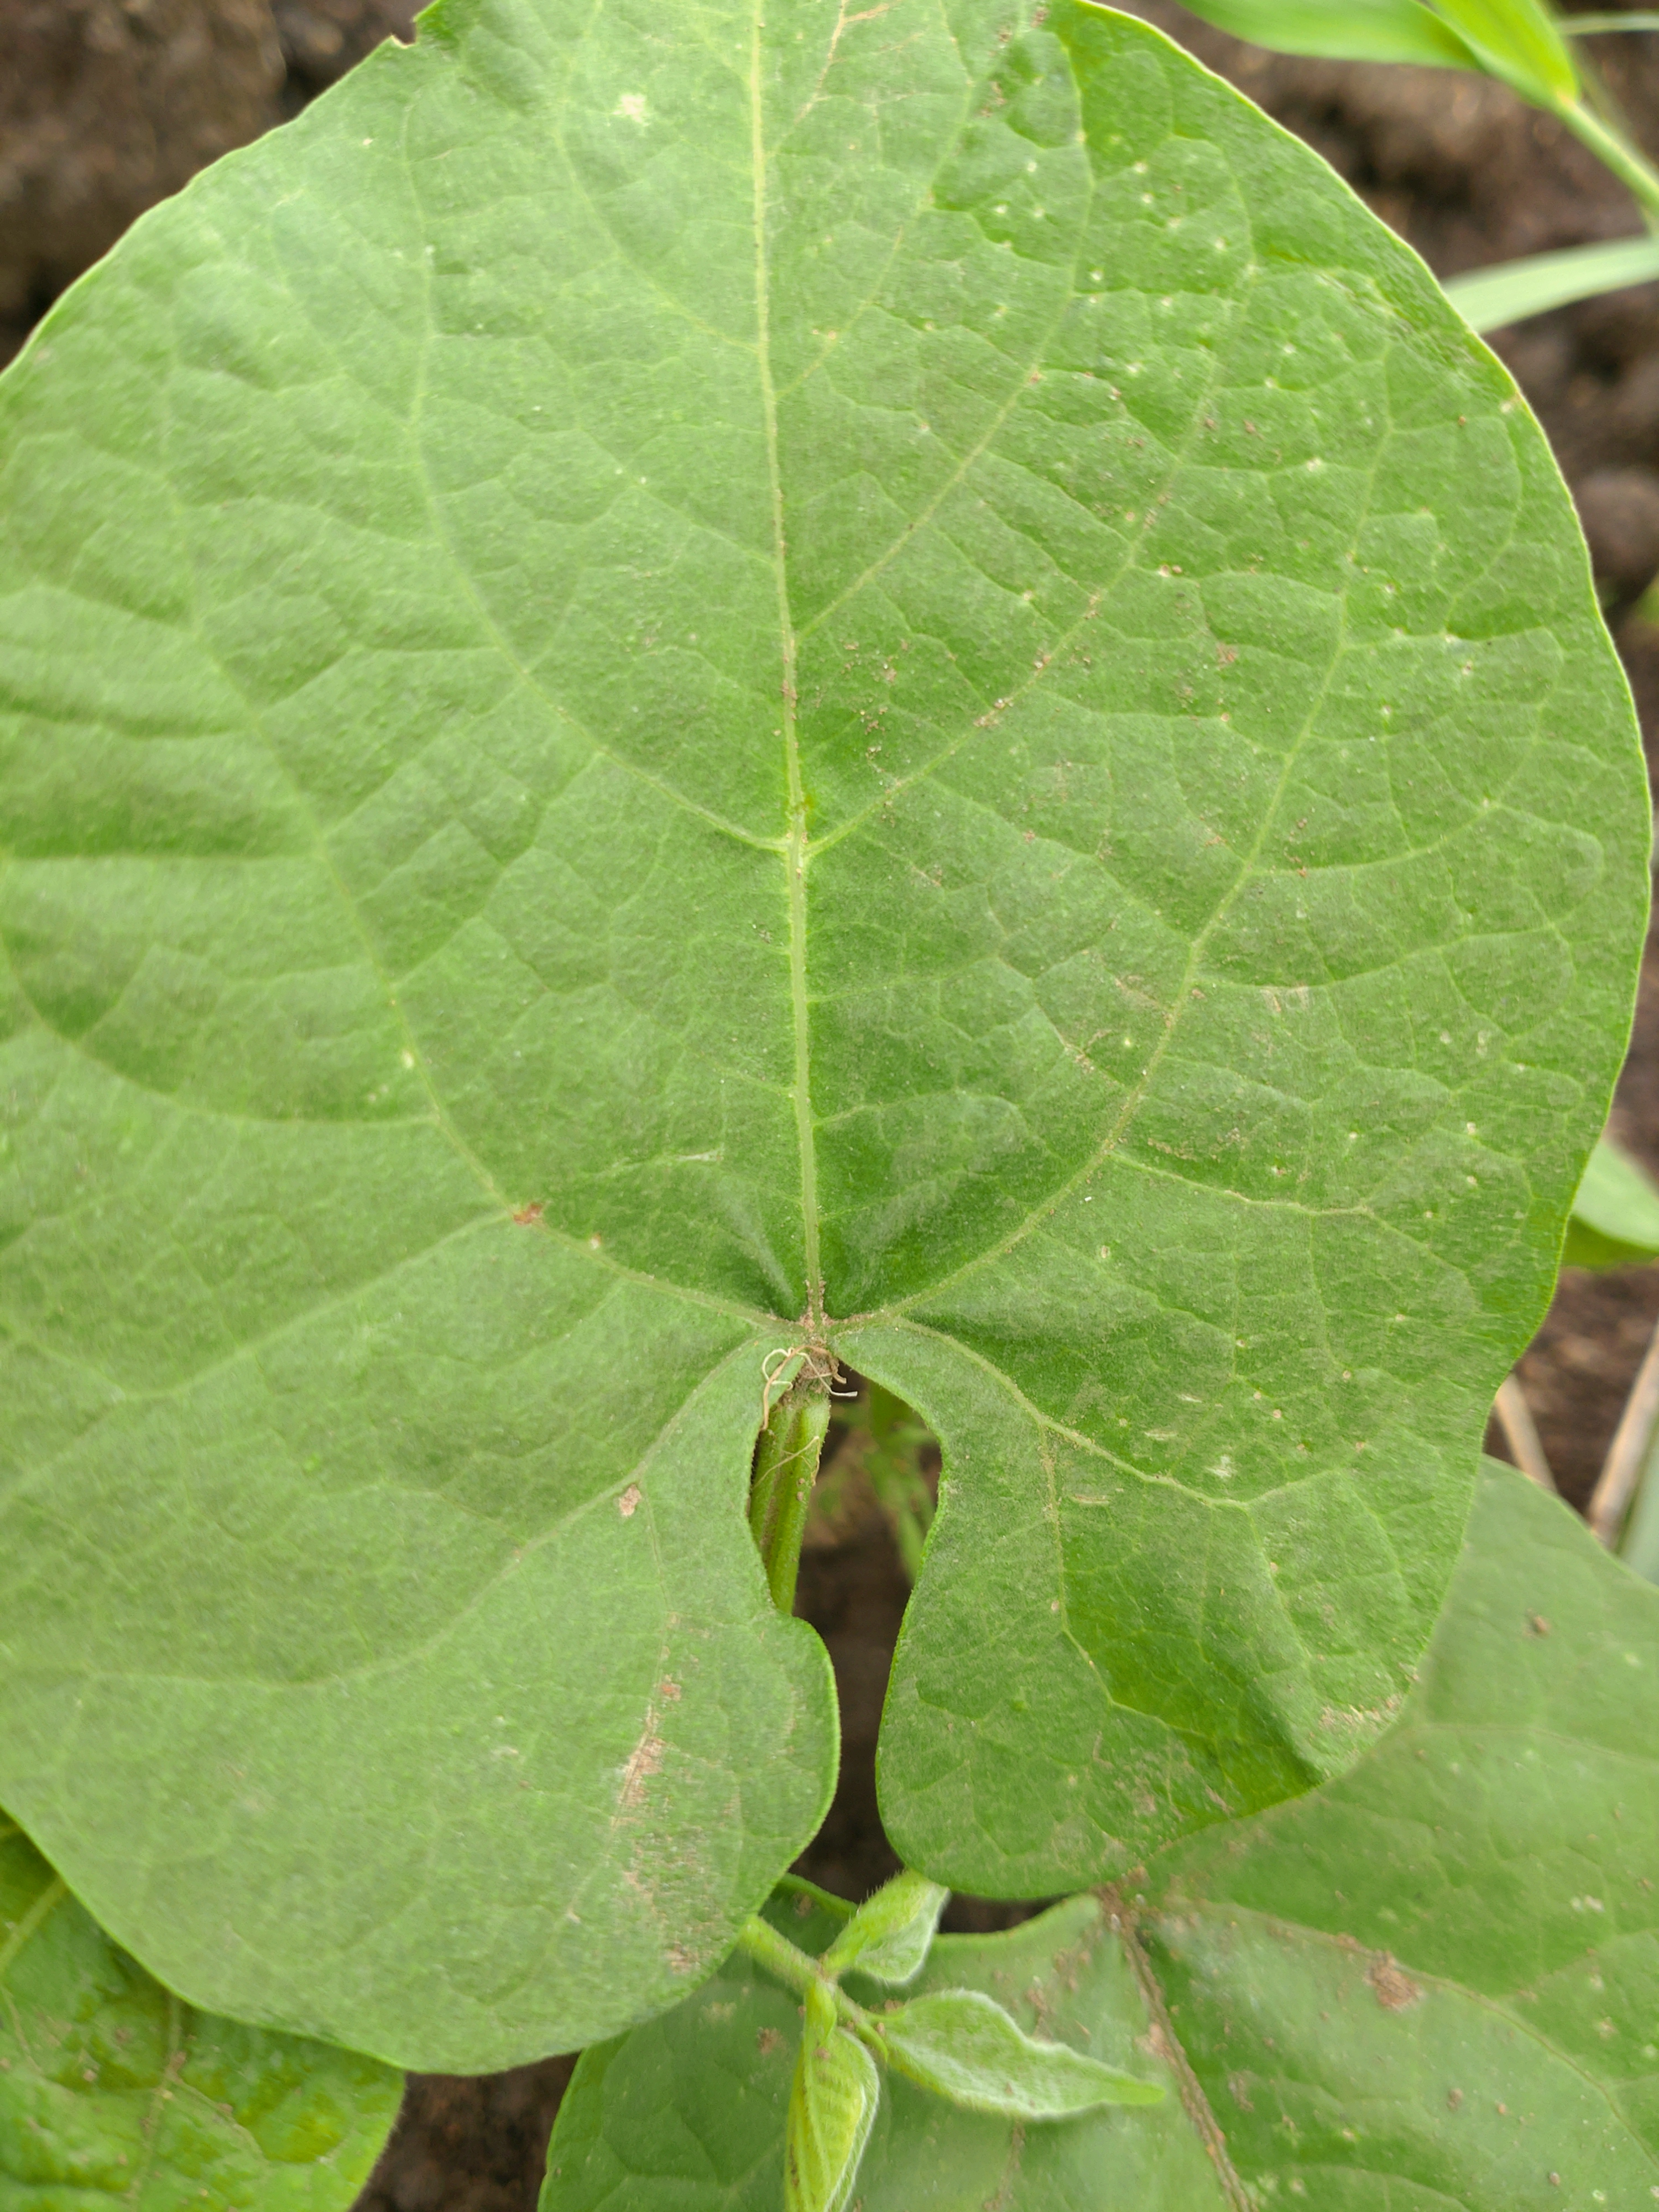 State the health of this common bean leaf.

healthy
